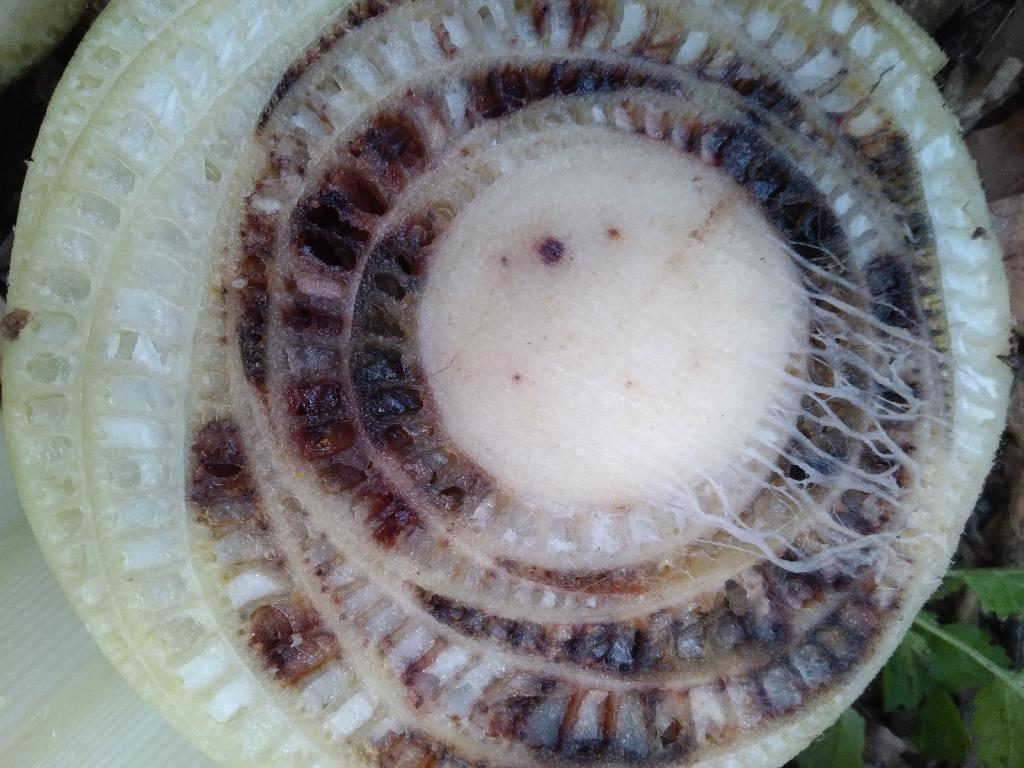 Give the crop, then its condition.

banana, fusarium wilt race 1
